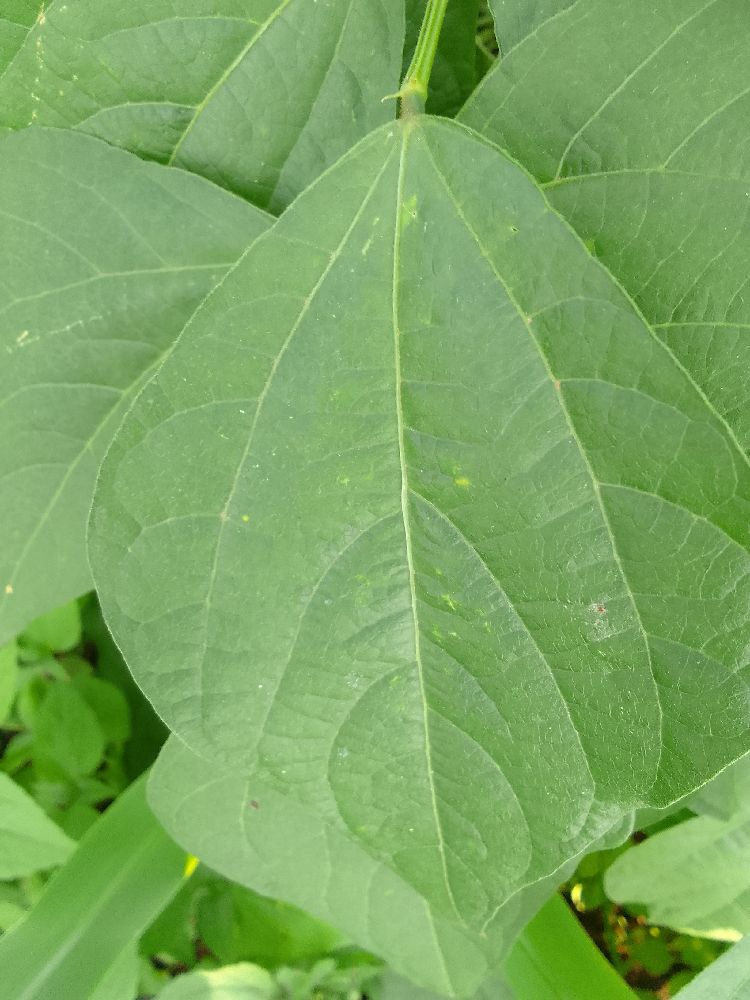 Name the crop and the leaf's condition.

common bean, healthy
